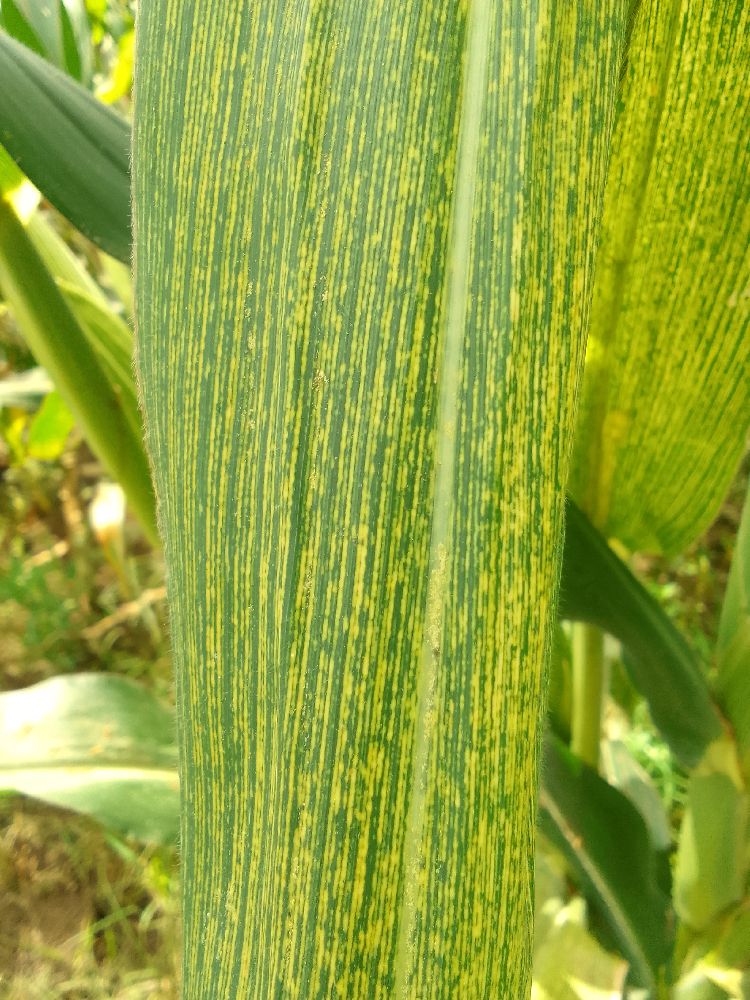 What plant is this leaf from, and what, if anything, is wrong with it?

maize, maize streak virus
